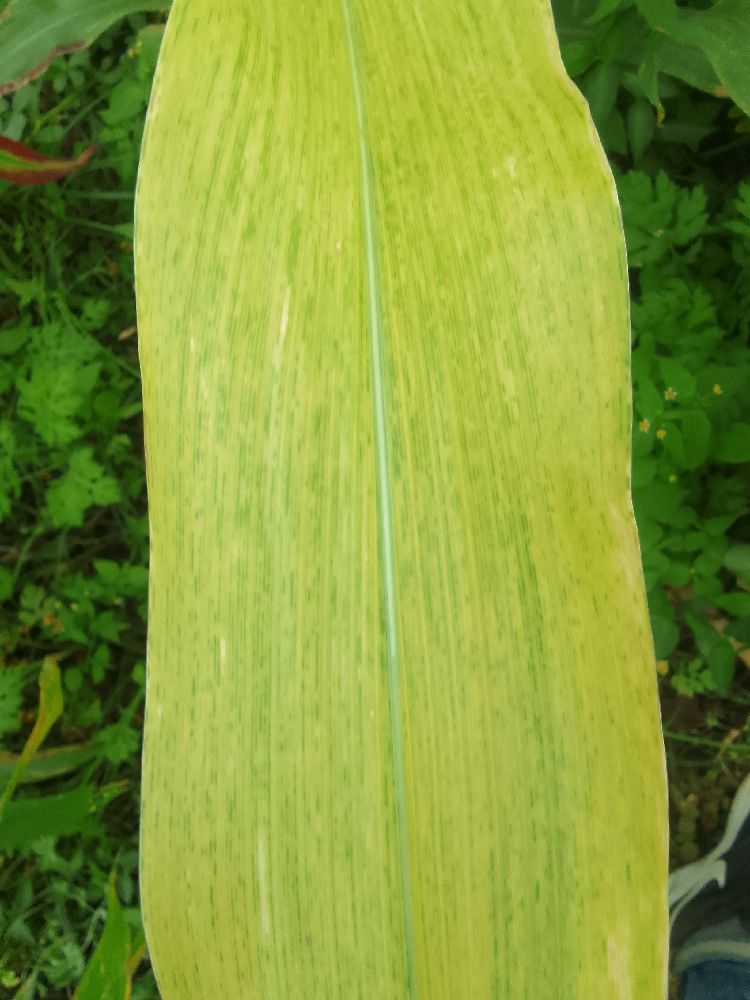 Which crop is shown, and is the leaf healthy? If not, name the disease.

maize, maize lethal necrosis
